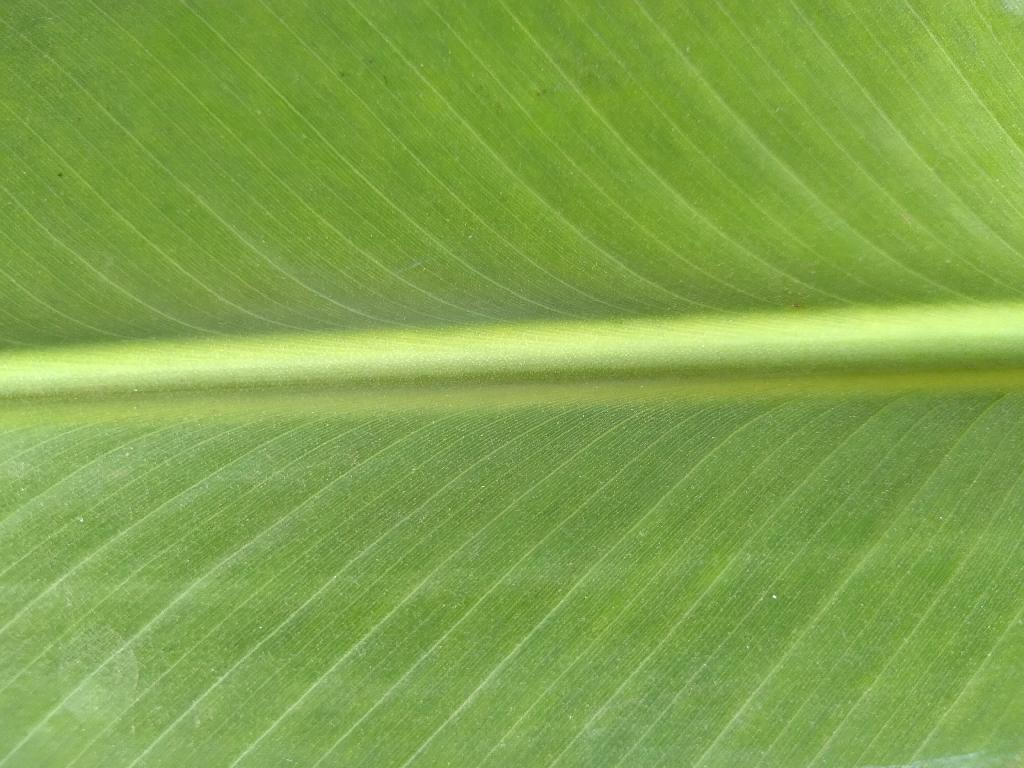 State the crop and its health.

banana, healthy
